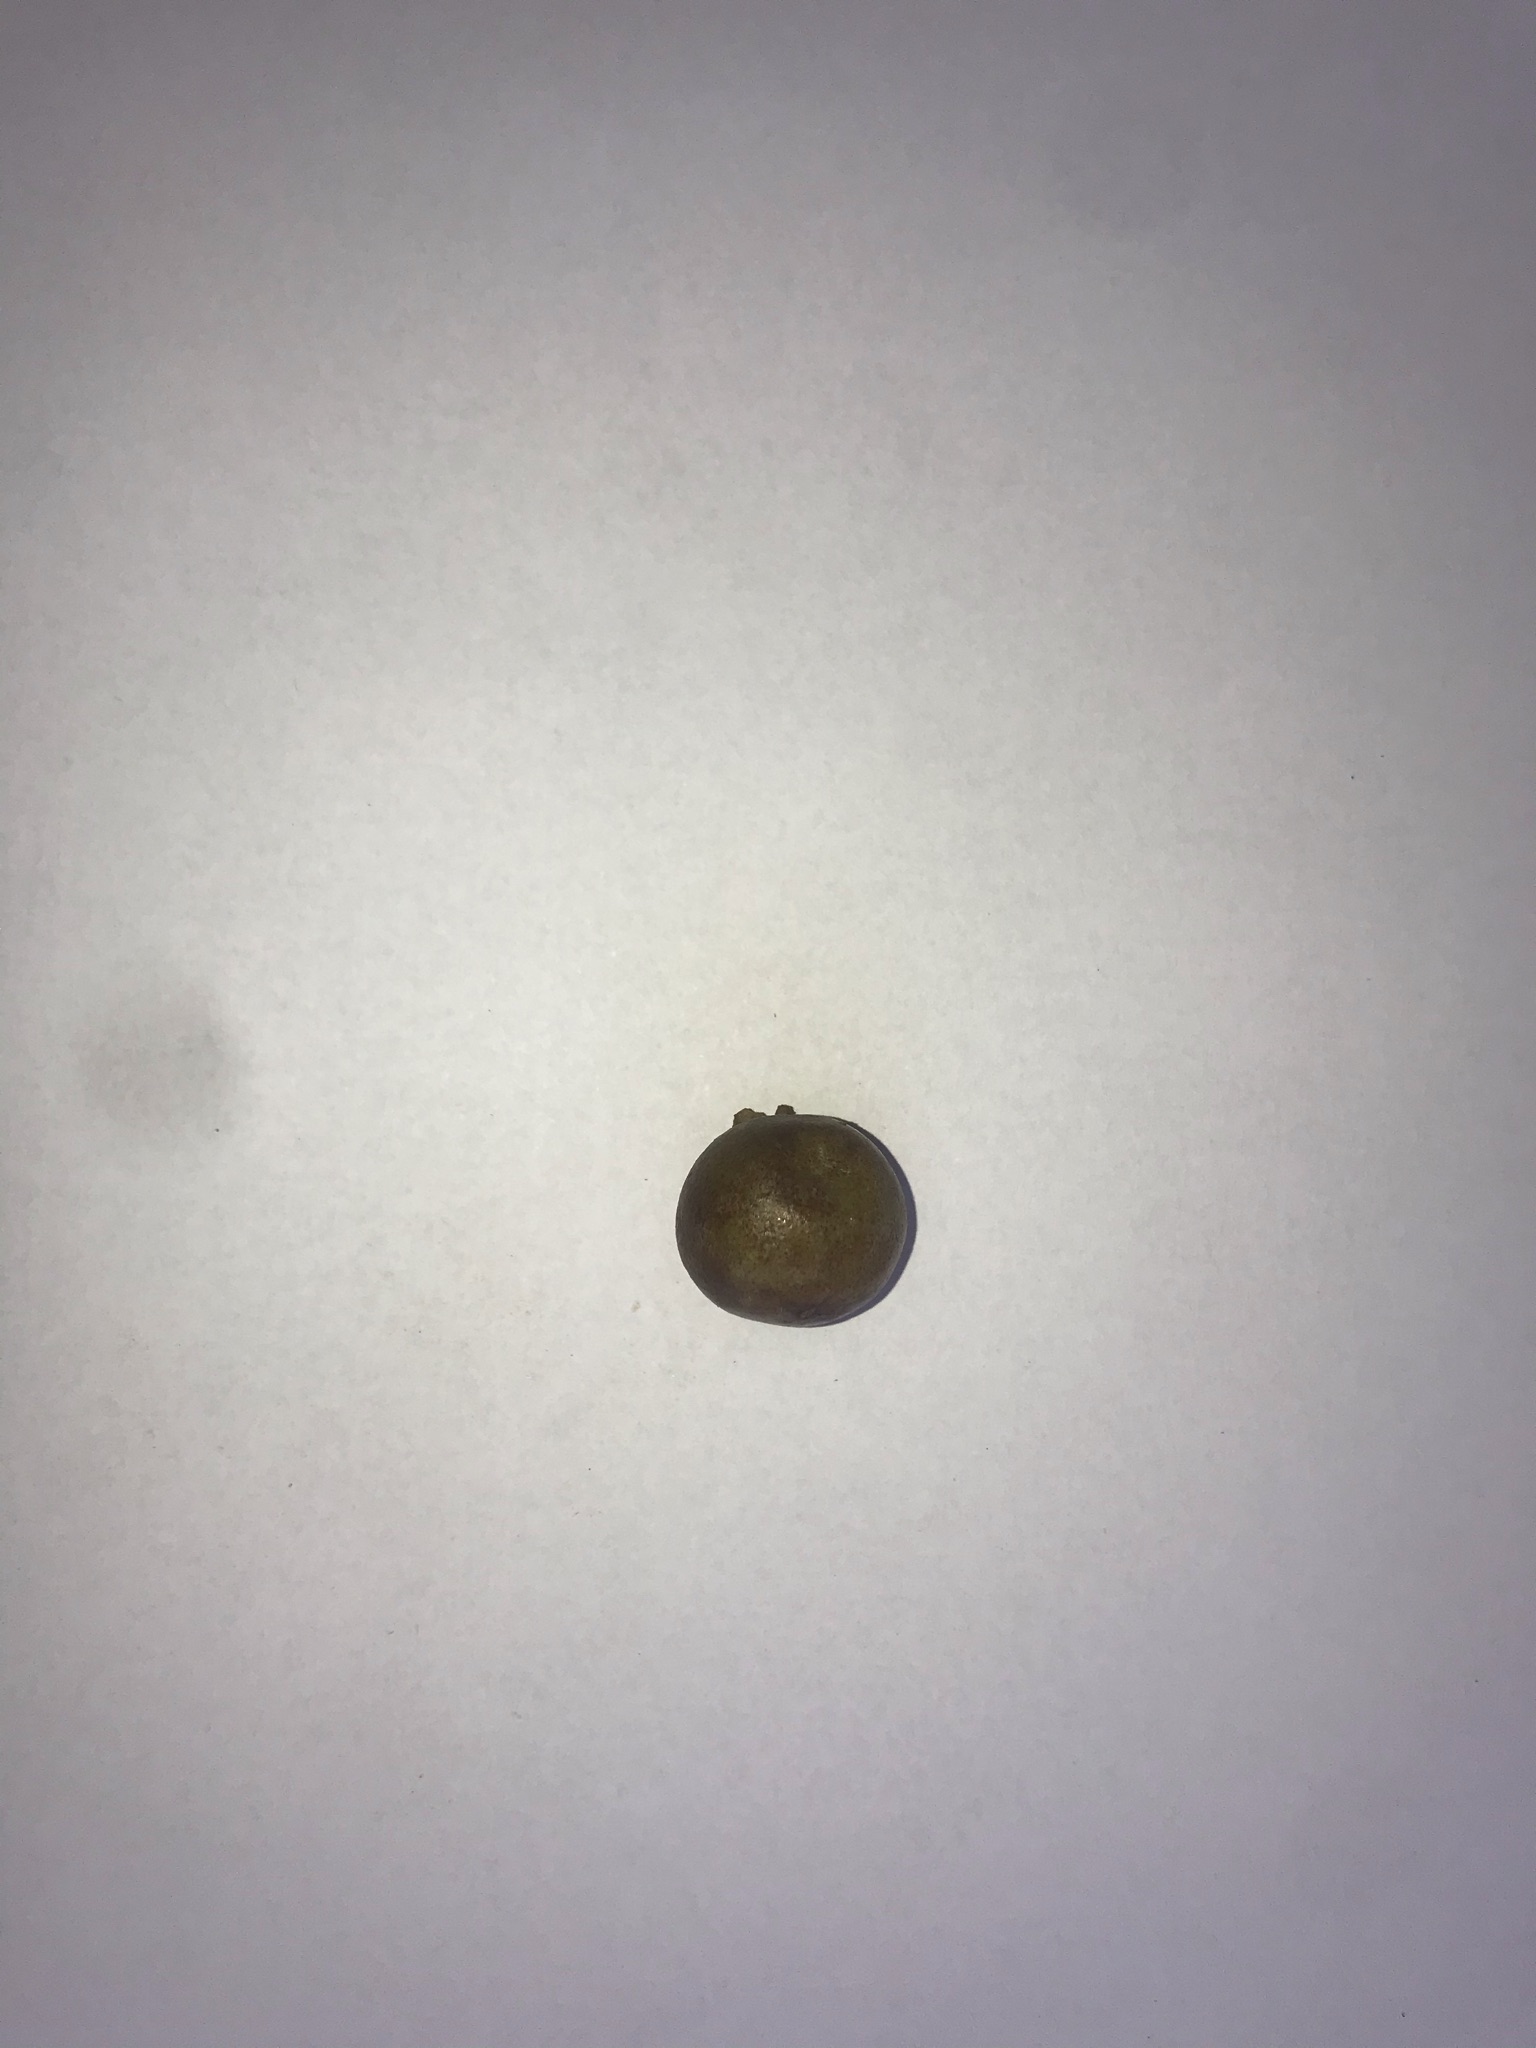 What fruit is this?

gabiroba
